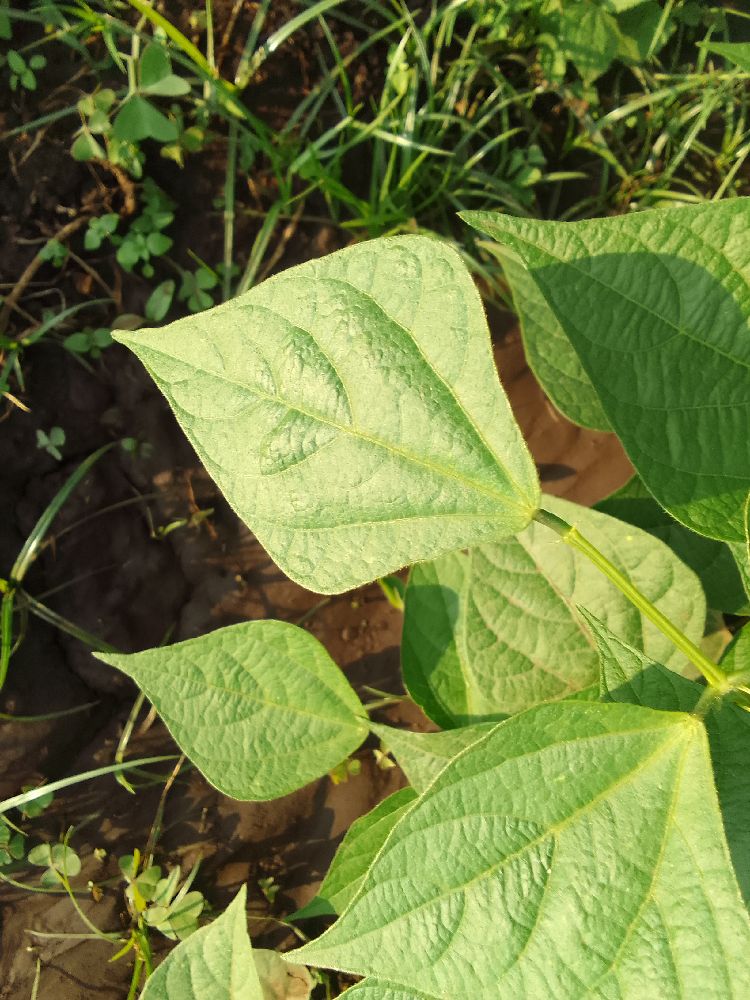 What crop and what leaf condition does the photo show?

common bean, healthy
